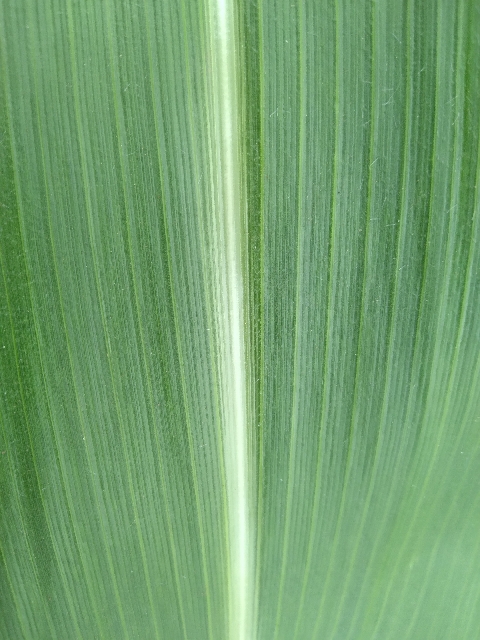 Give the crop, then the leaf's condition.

maize, healthy
